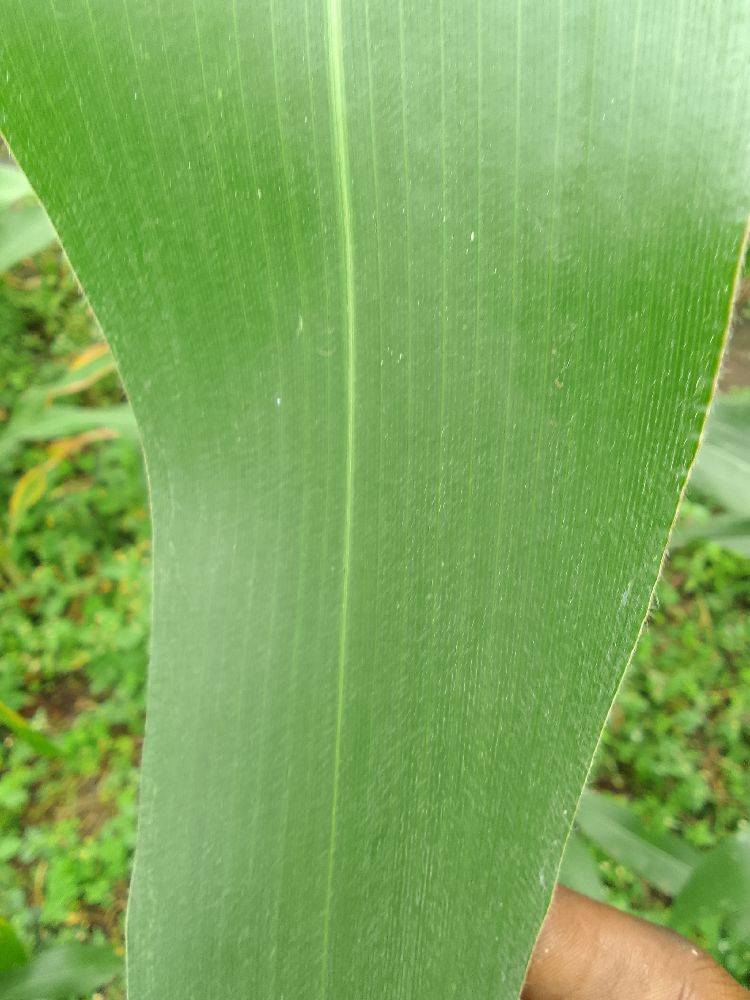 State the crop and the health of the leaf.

maize, healthy
